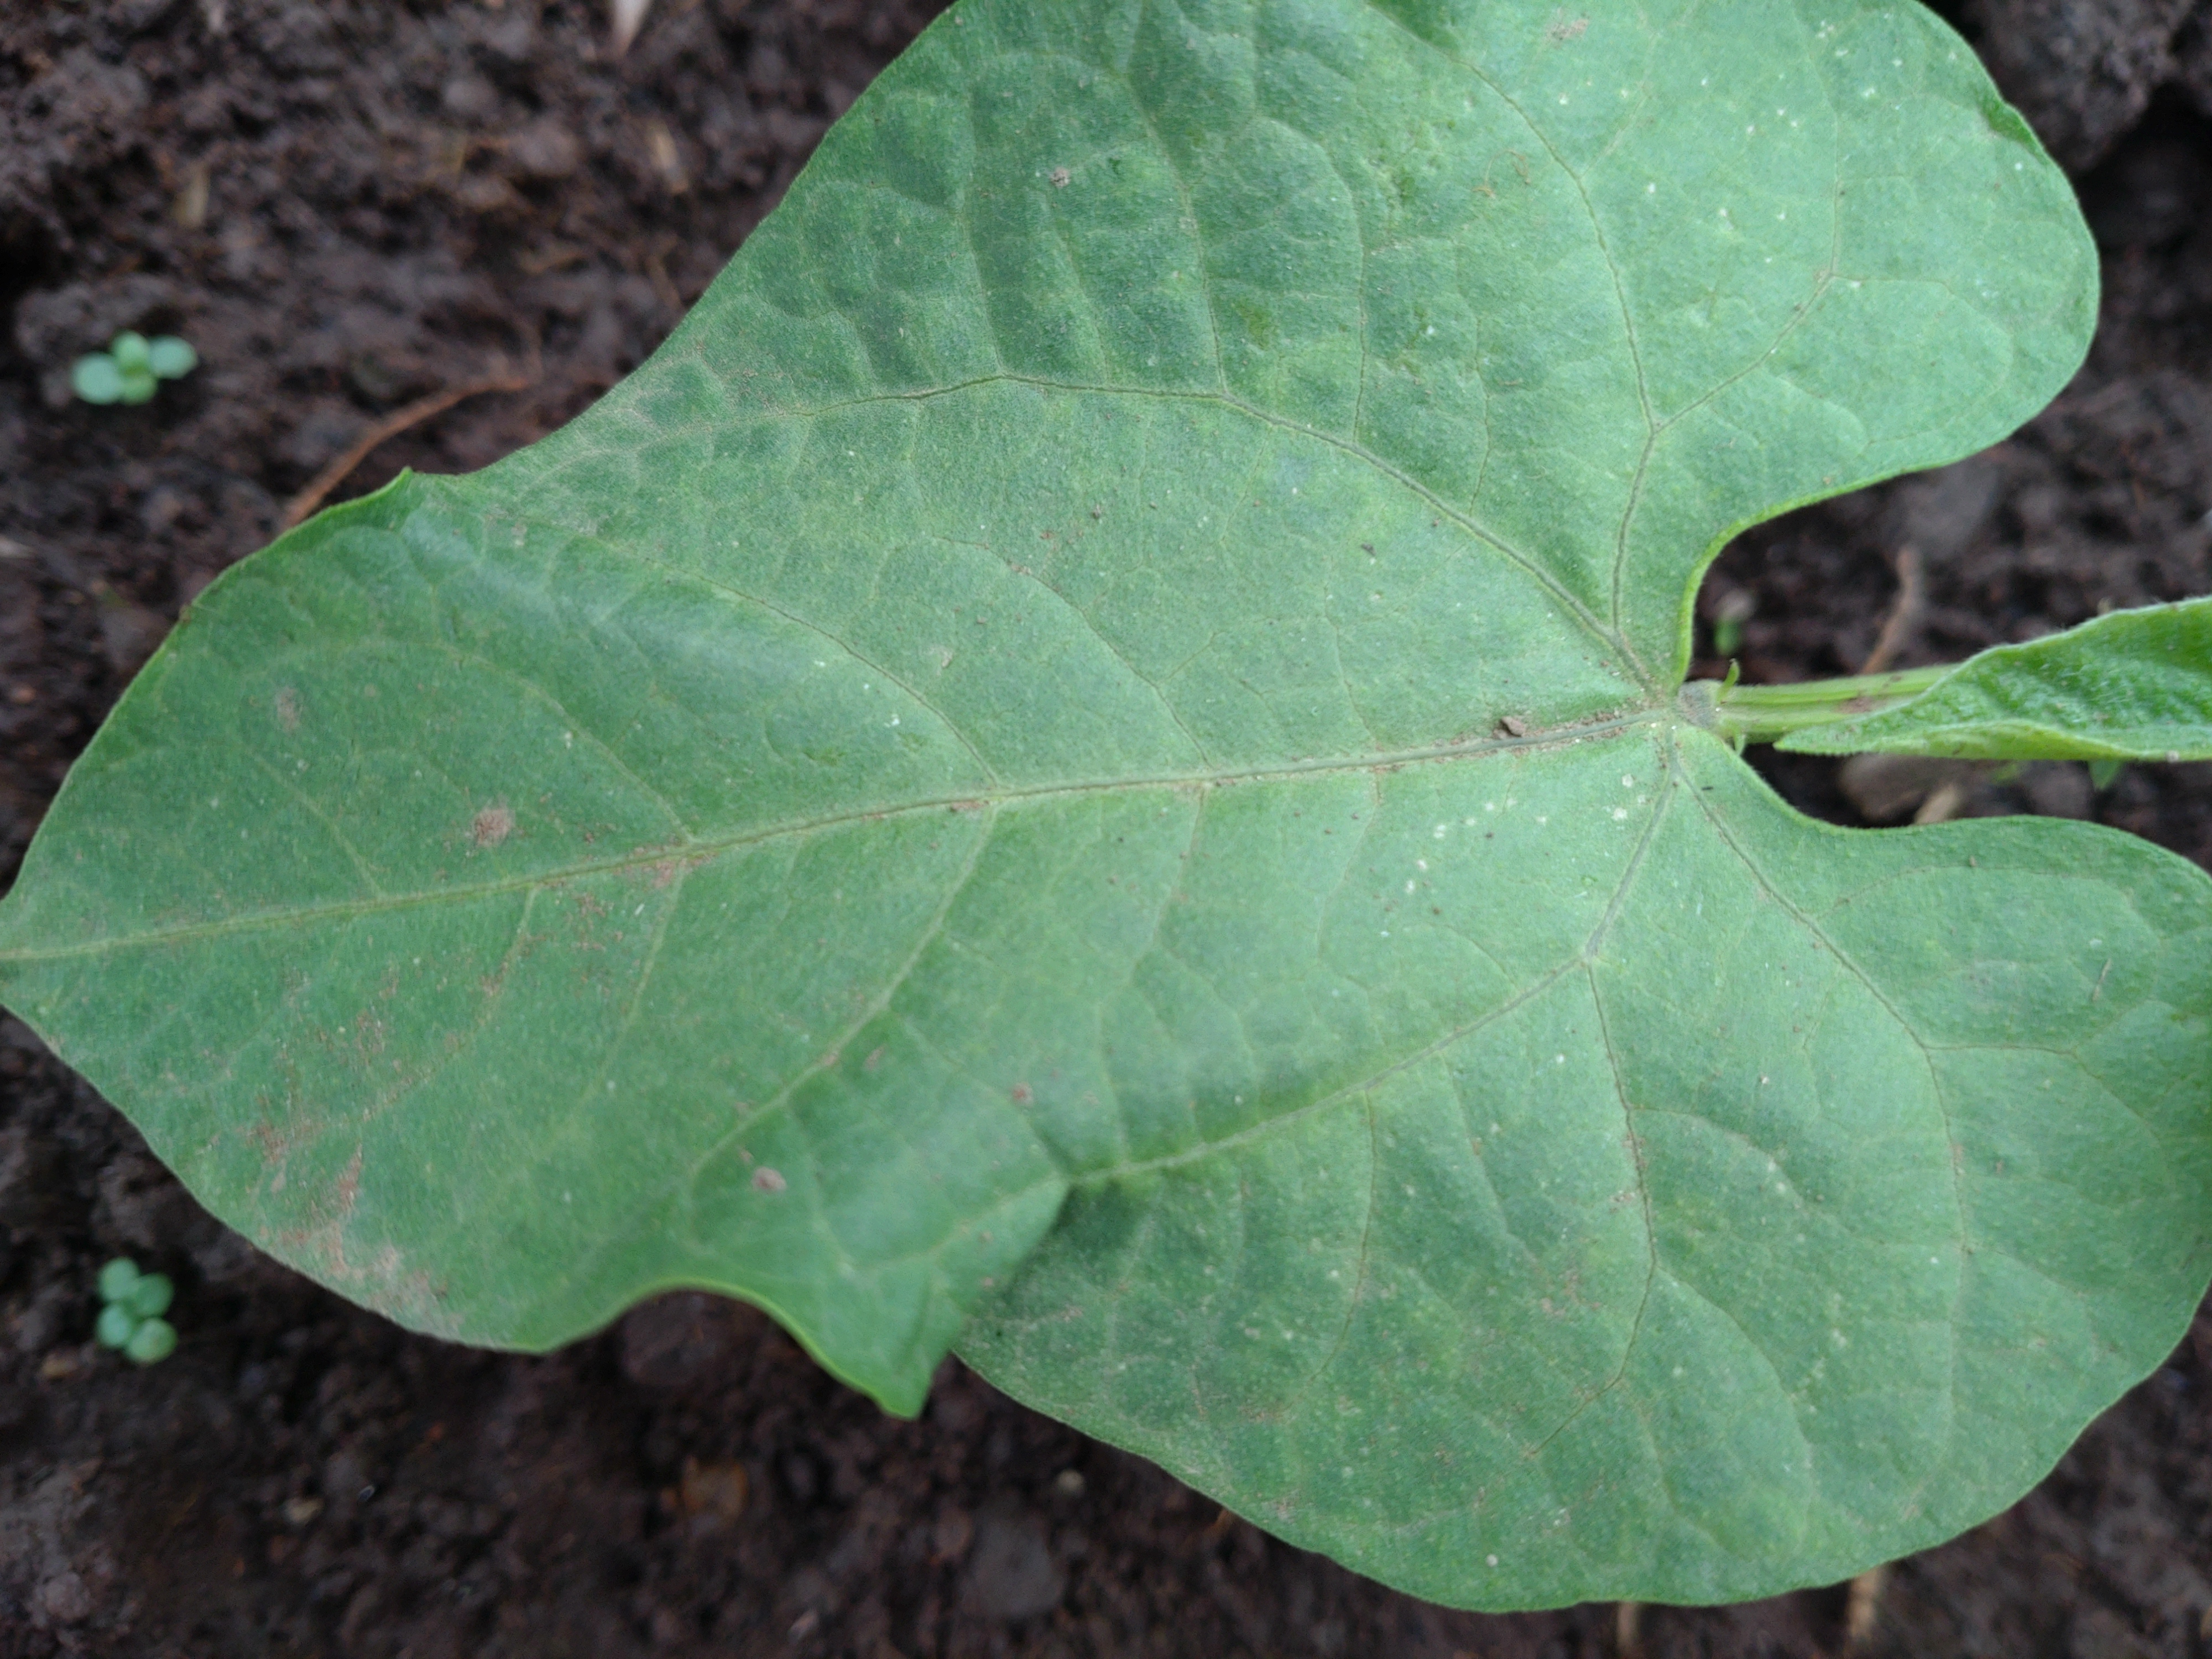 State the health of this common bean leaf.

healthy
